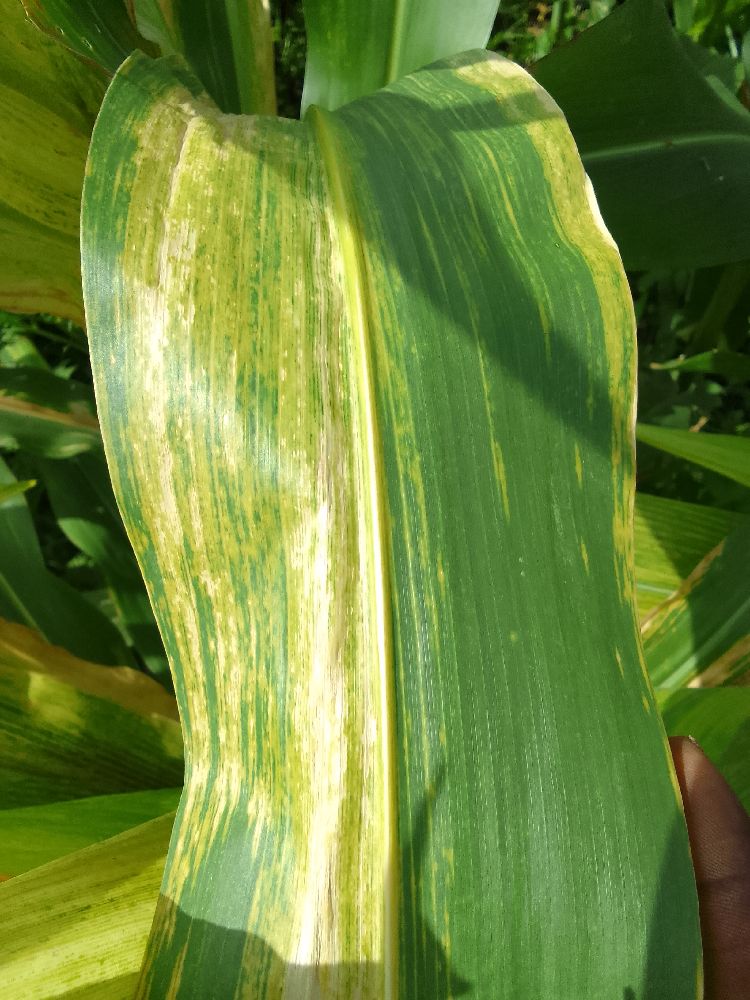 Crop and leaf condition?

maize, maize lethal necrosis
